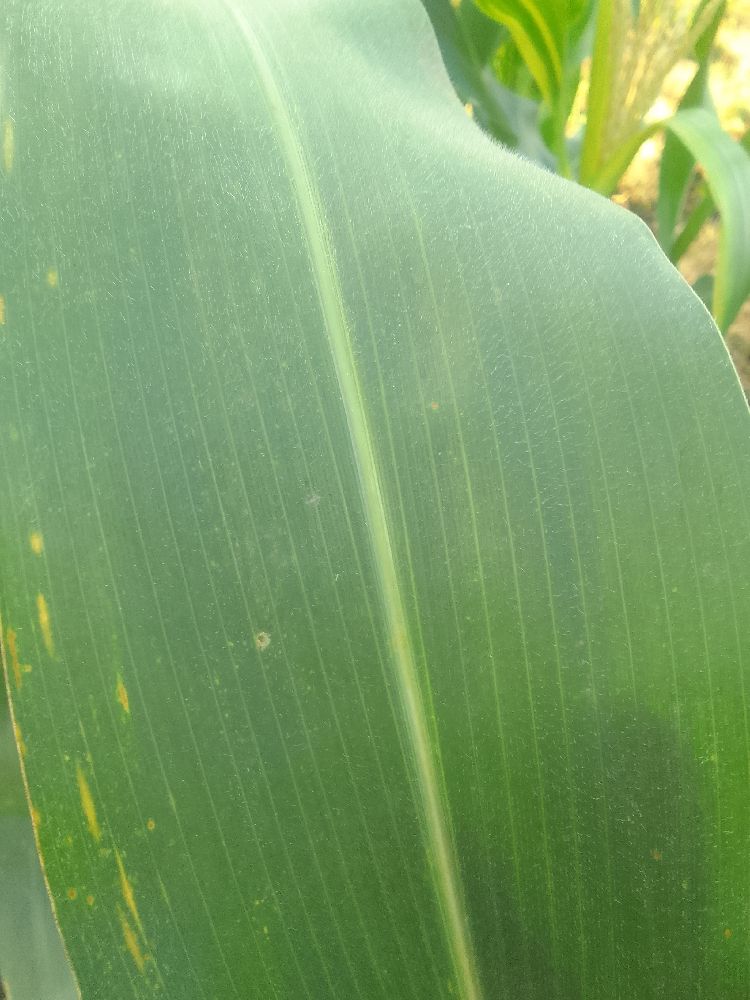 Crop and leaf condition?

maize, healthy
